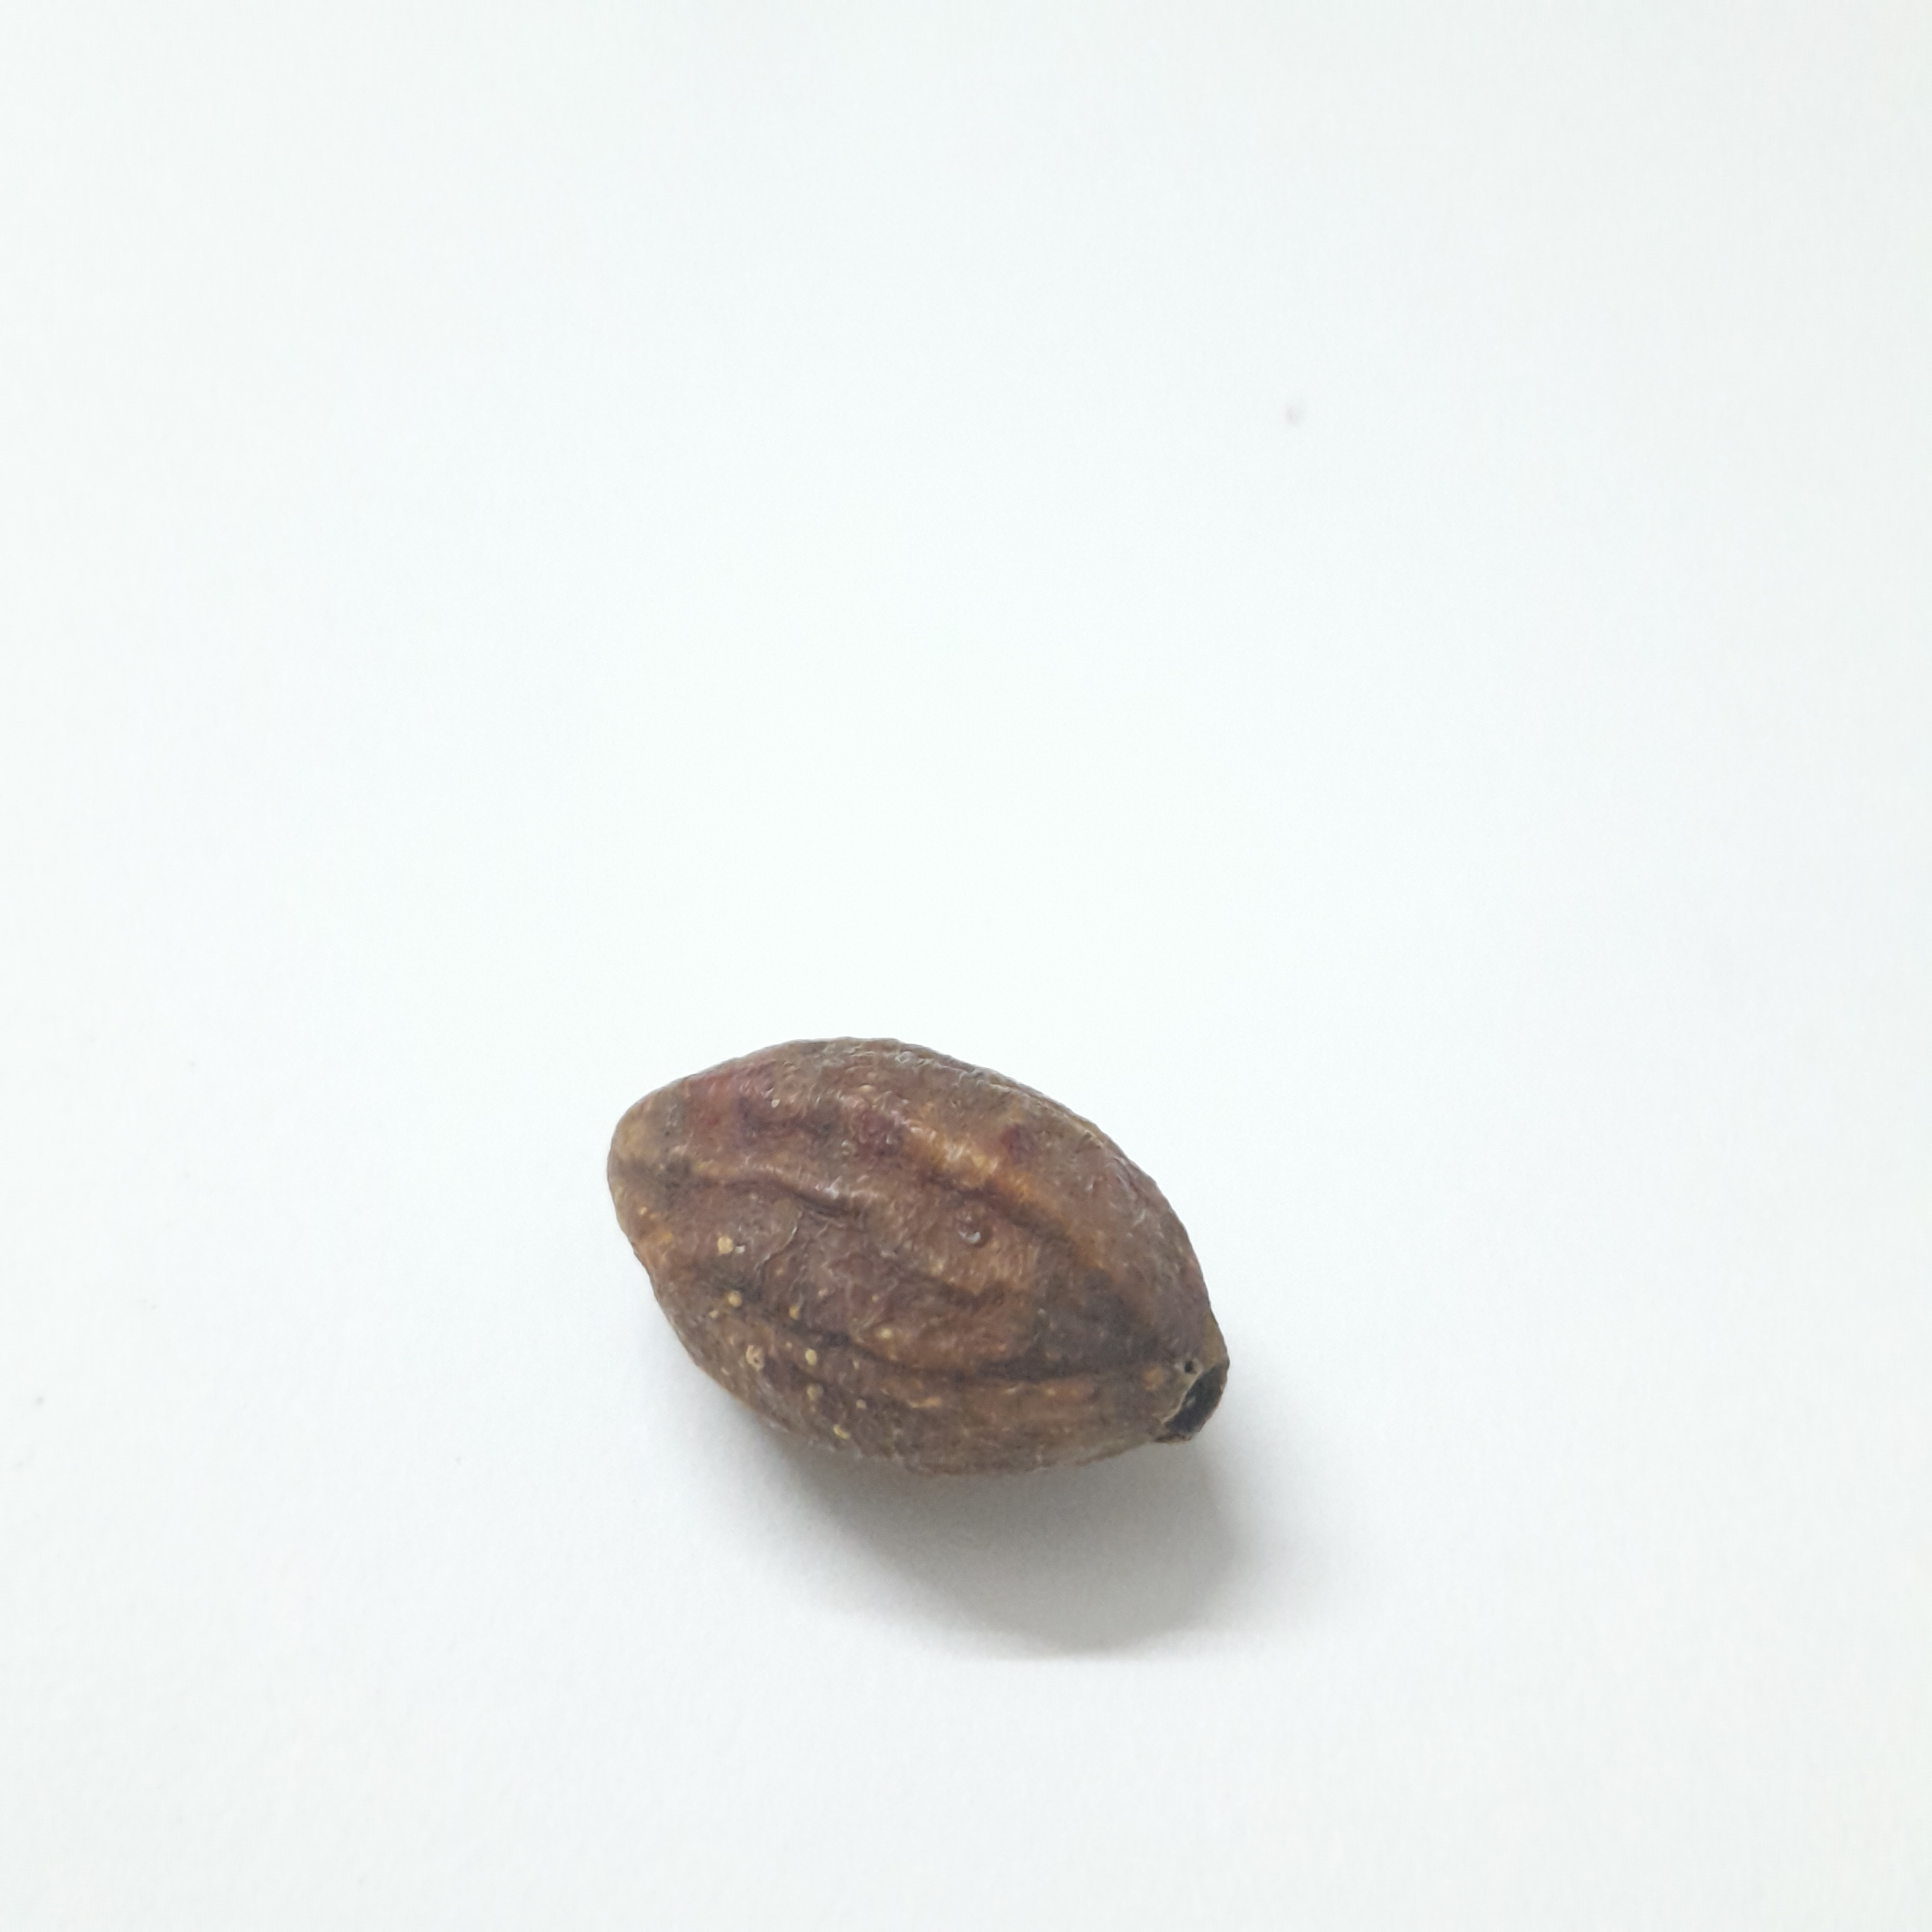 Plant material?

hirdaa
